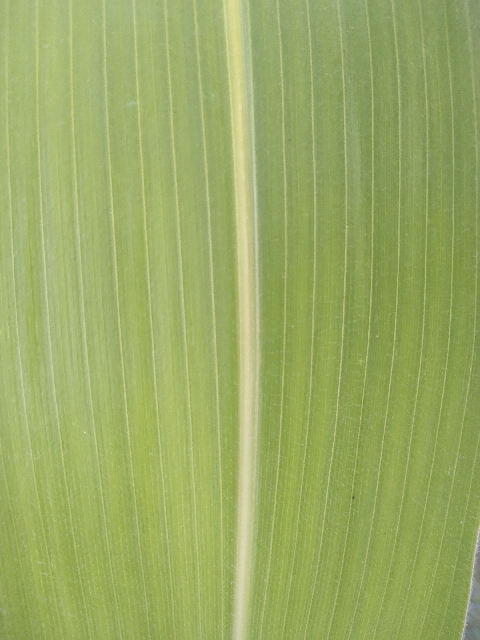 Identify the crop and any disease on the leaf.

maize, healthy
